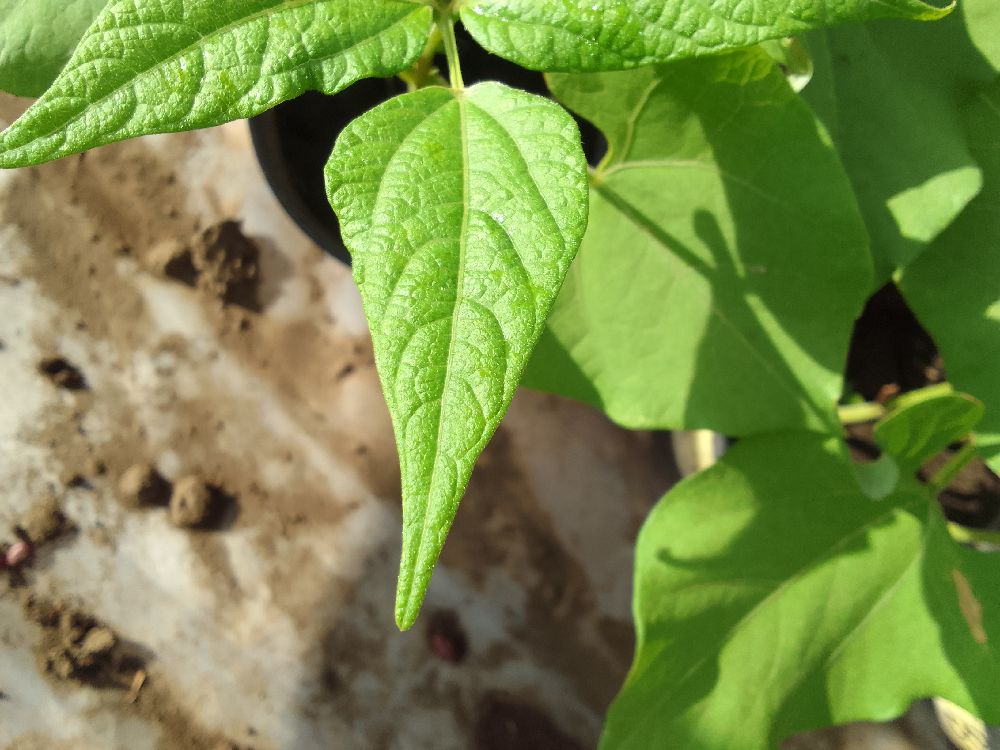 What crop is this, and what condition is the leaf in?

common bean, healthy
